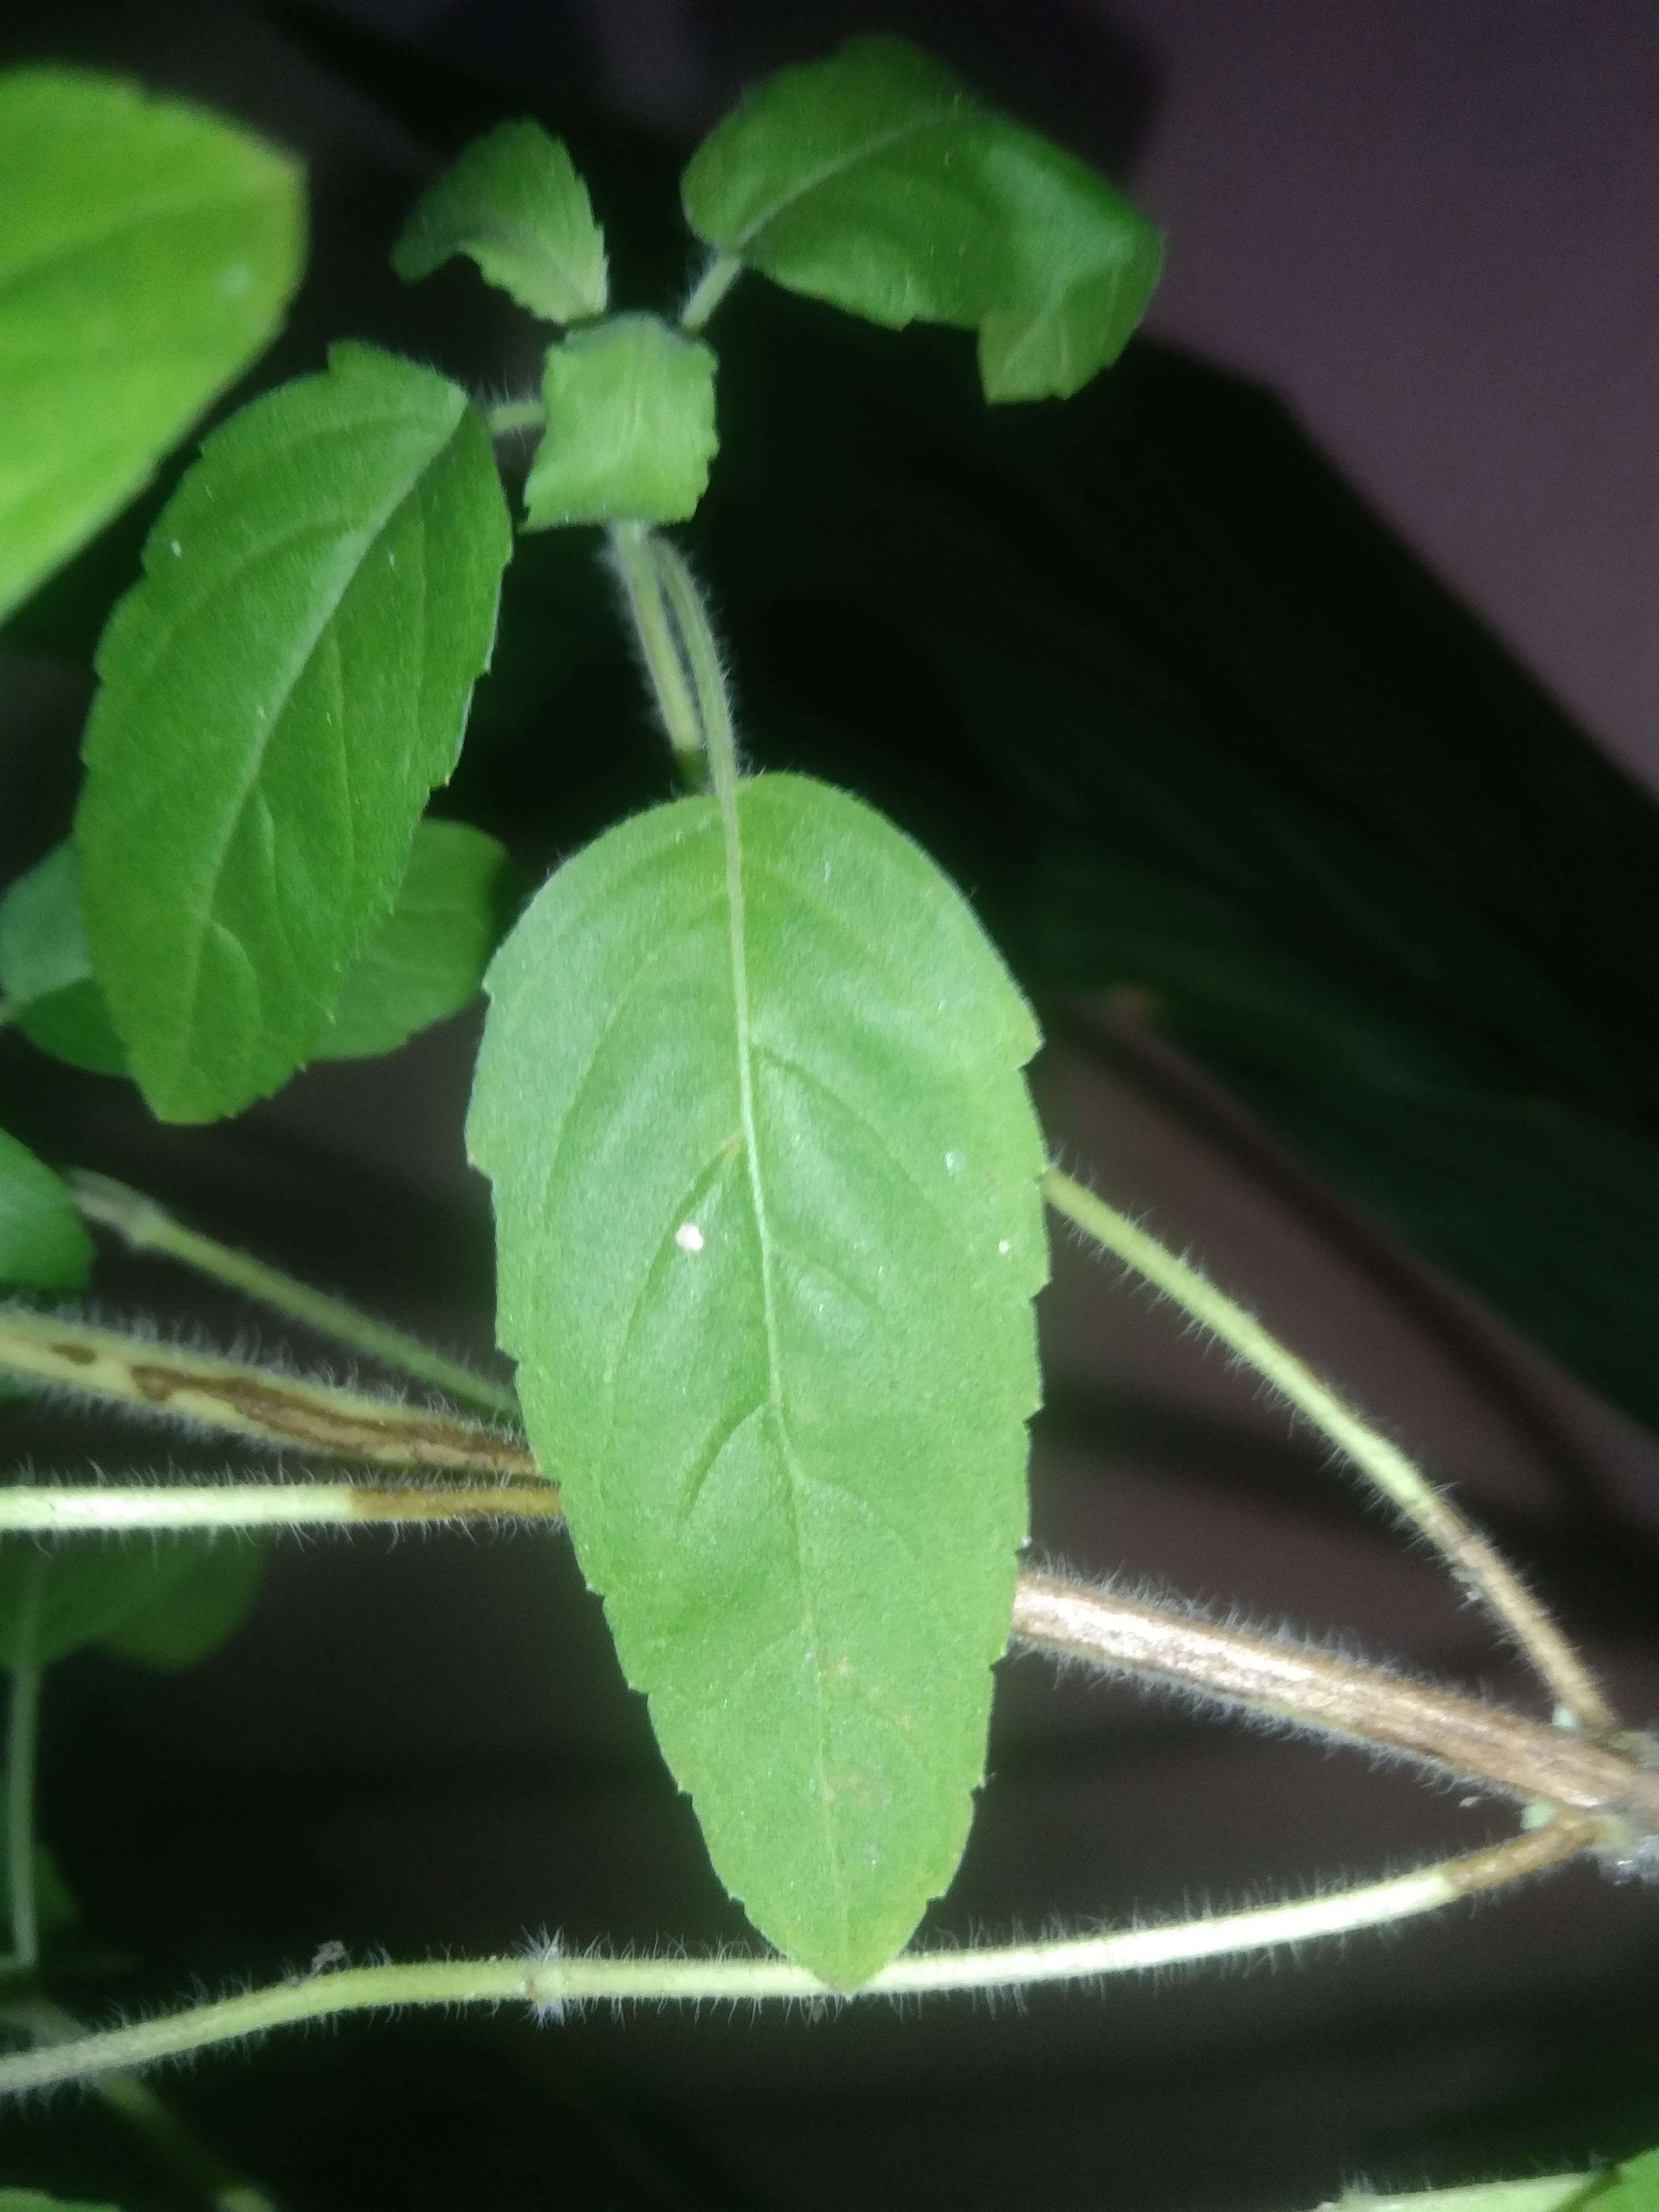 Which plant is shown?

tulshi
